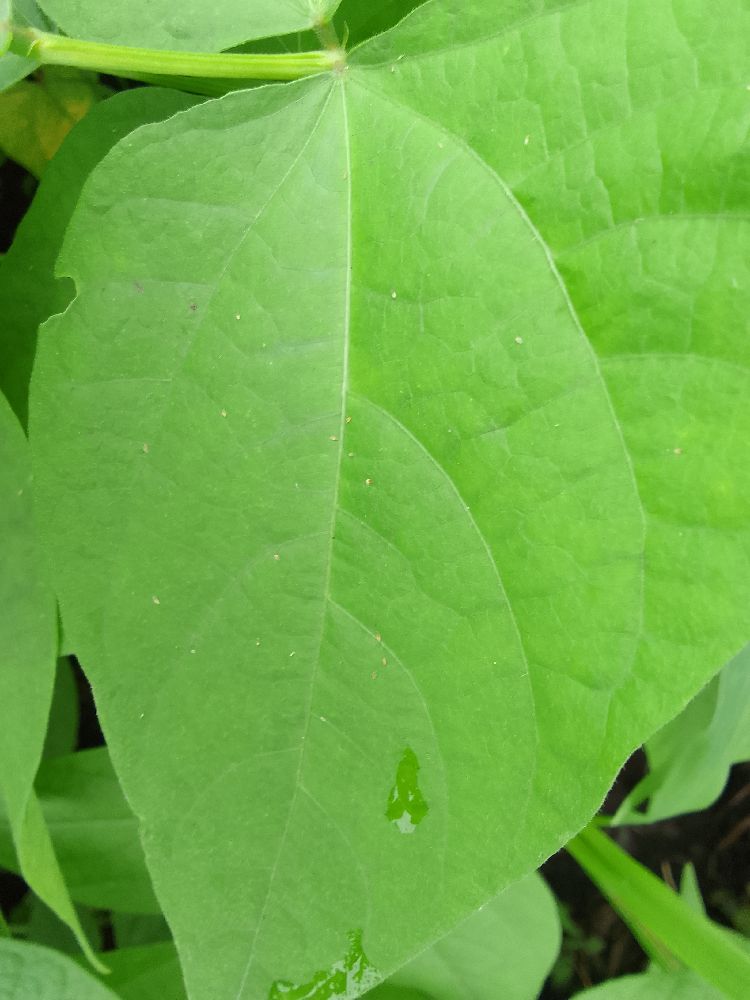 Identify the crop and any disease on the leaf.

common bean, healthy
